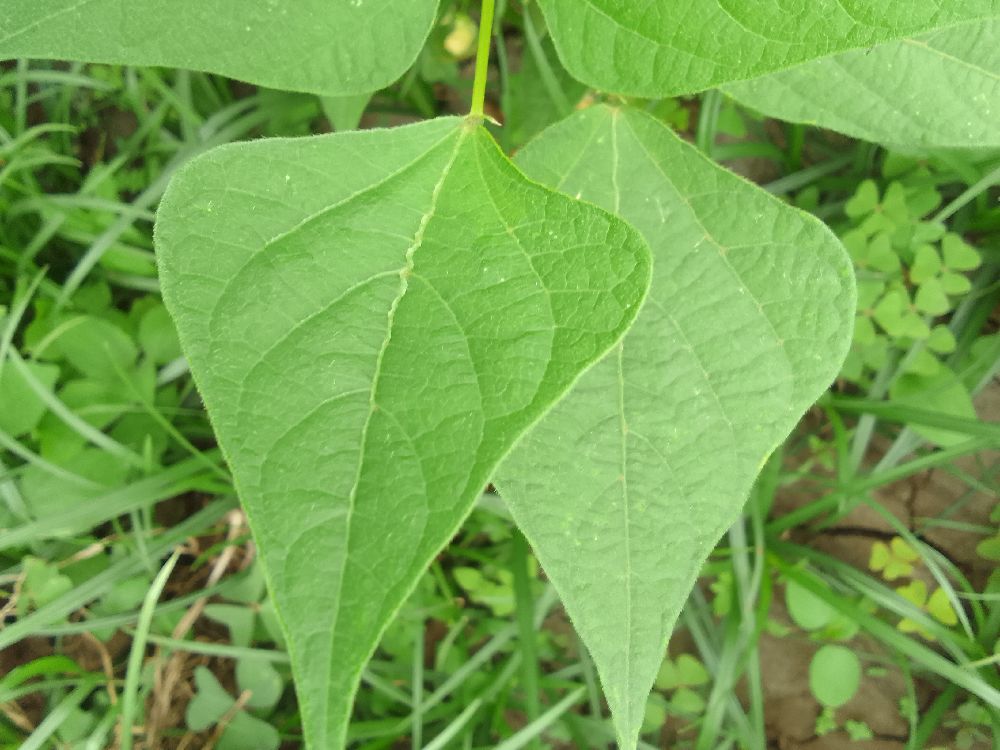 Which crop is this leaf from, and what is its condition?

common bean, healthy
